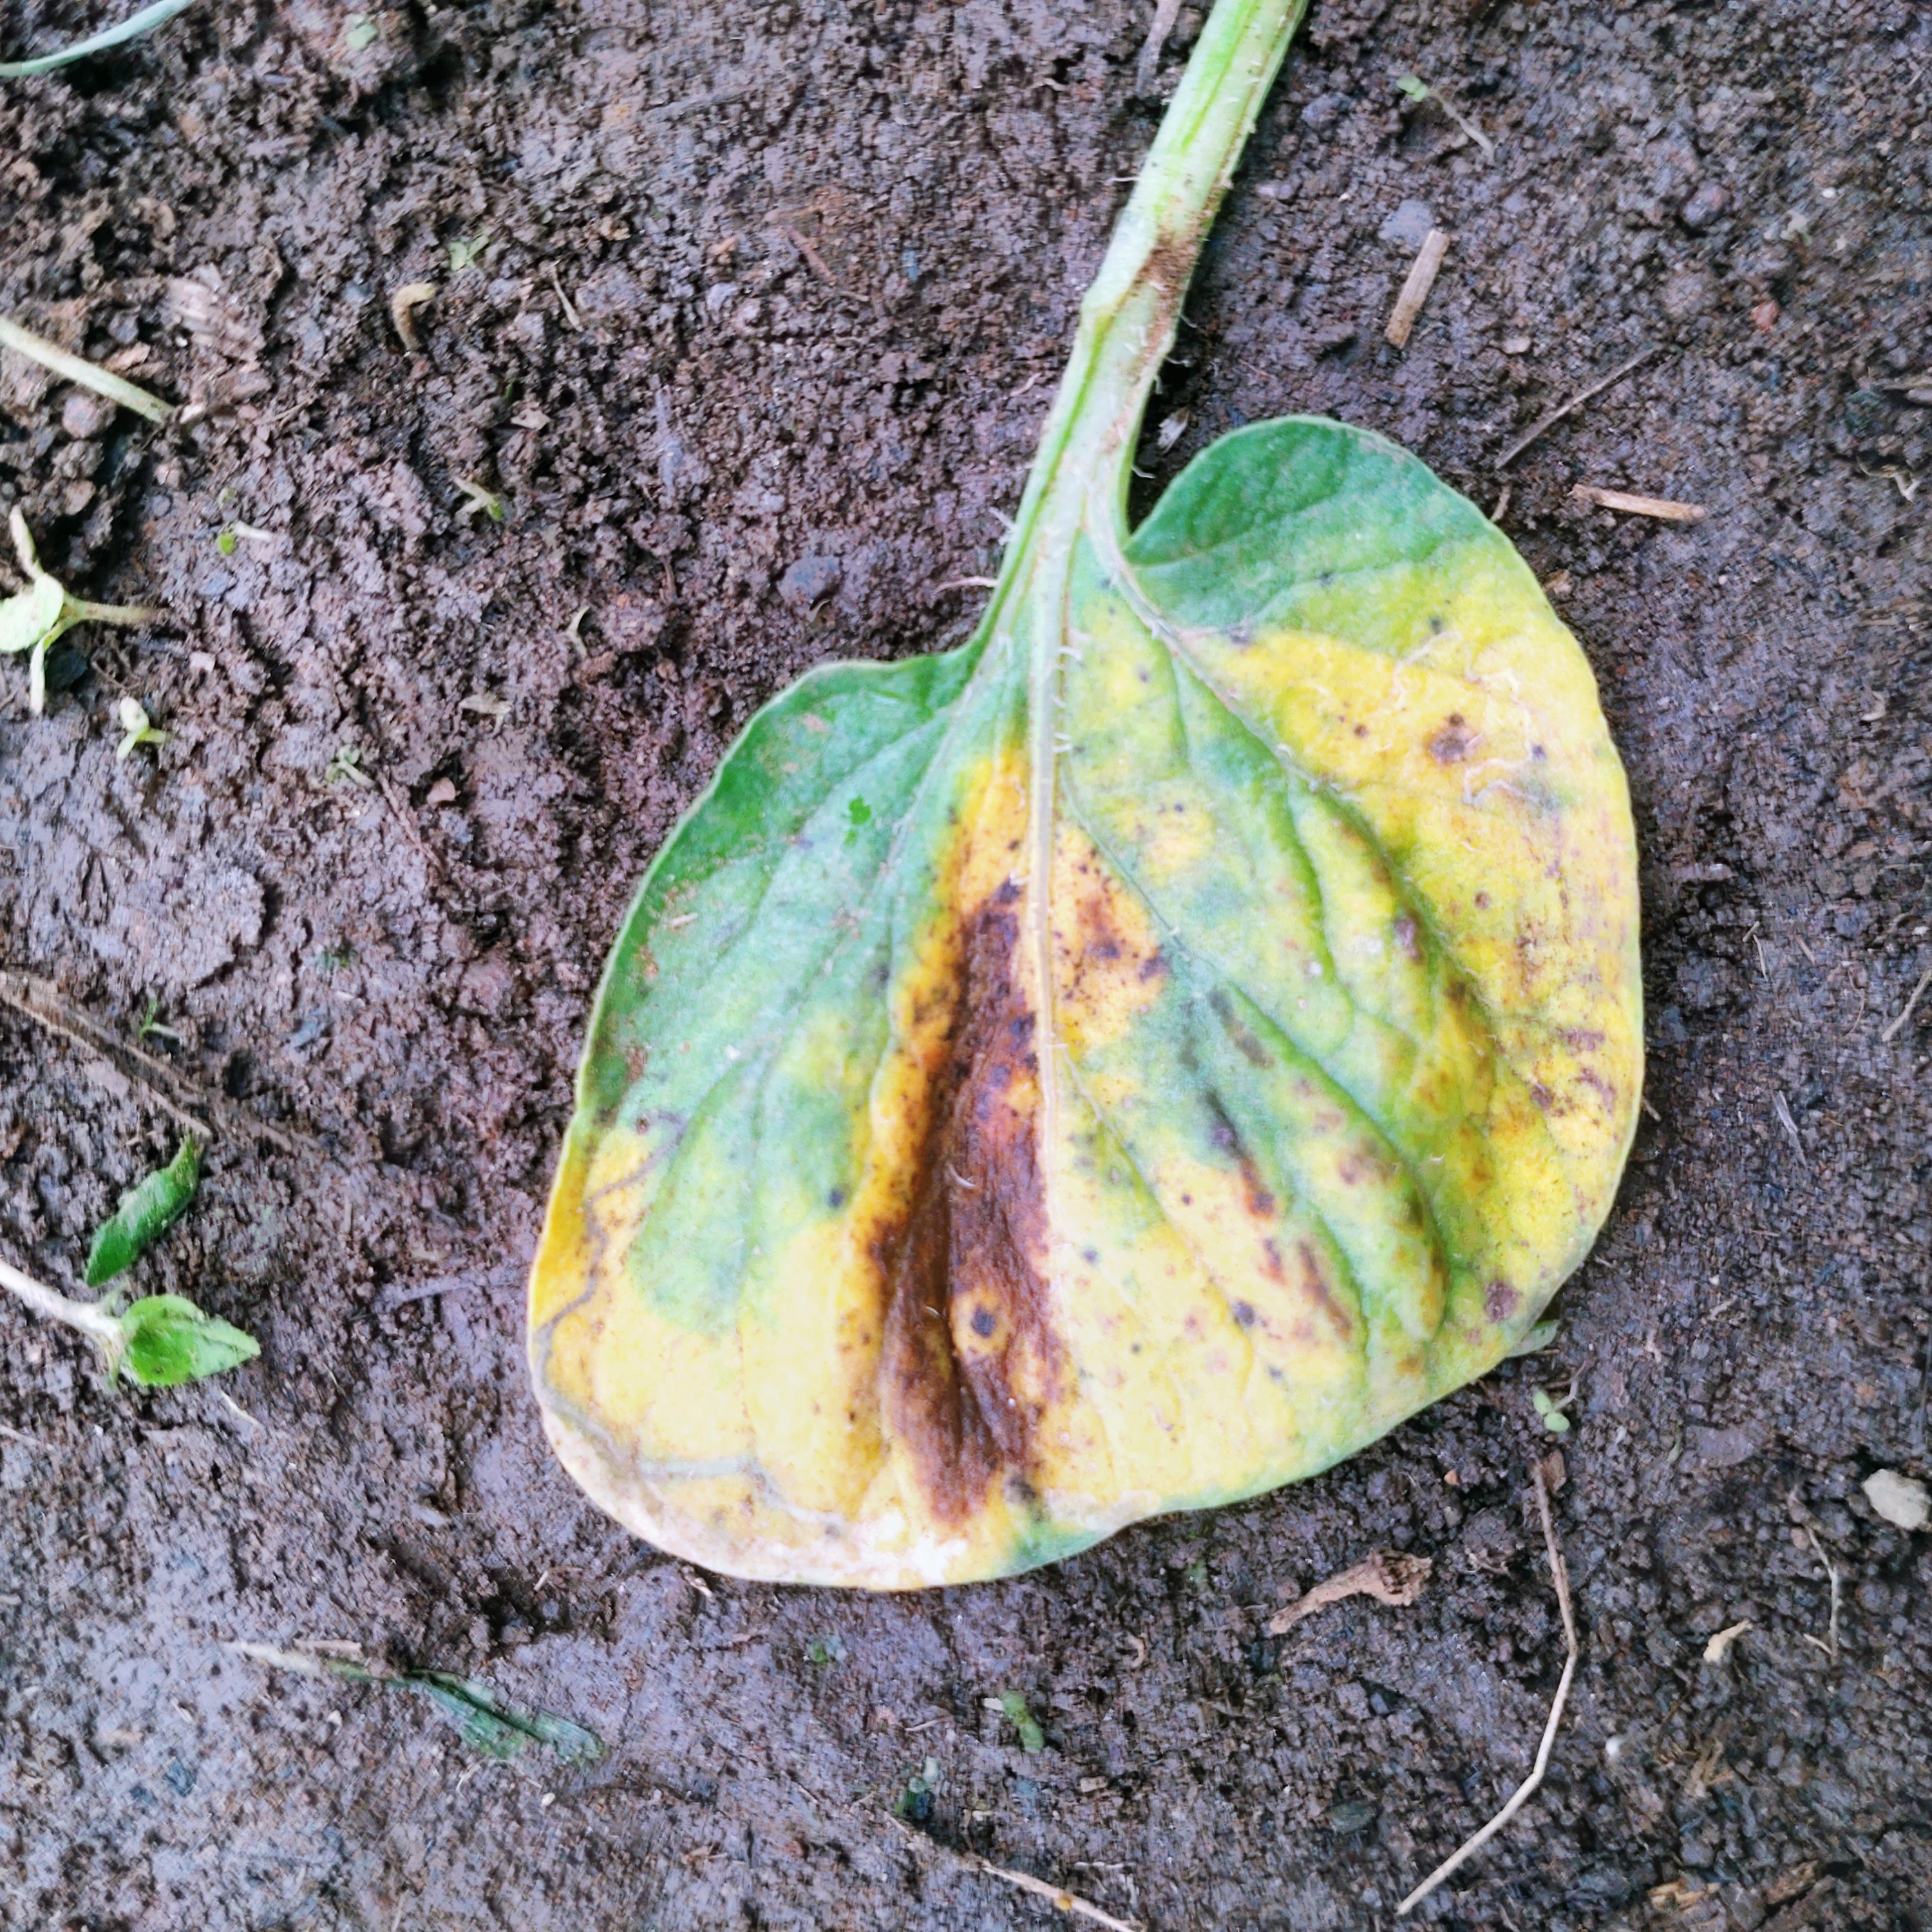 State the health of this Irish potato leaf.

late blight
